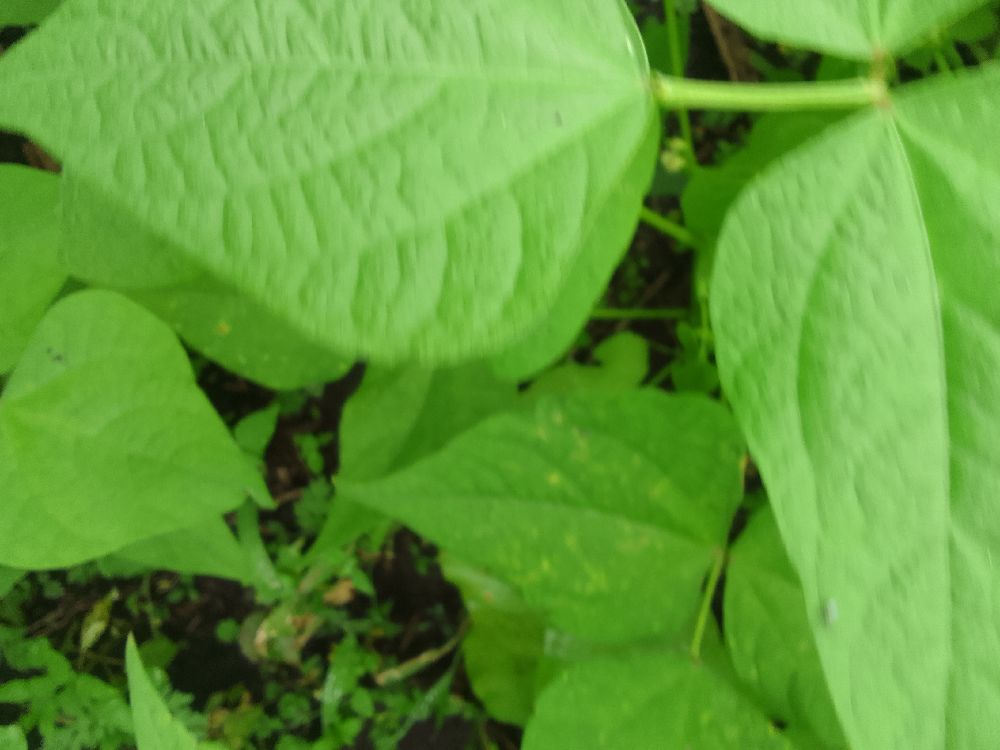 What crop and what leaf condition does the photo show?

common bean, healthy
